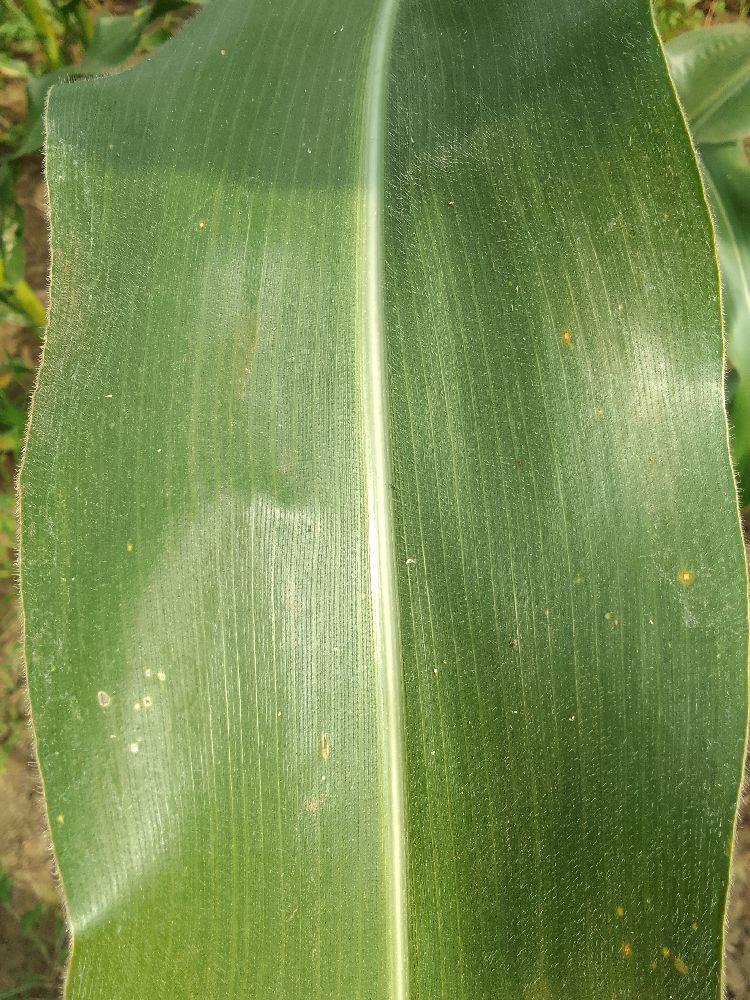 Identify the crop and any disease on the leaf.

maize, healthy
